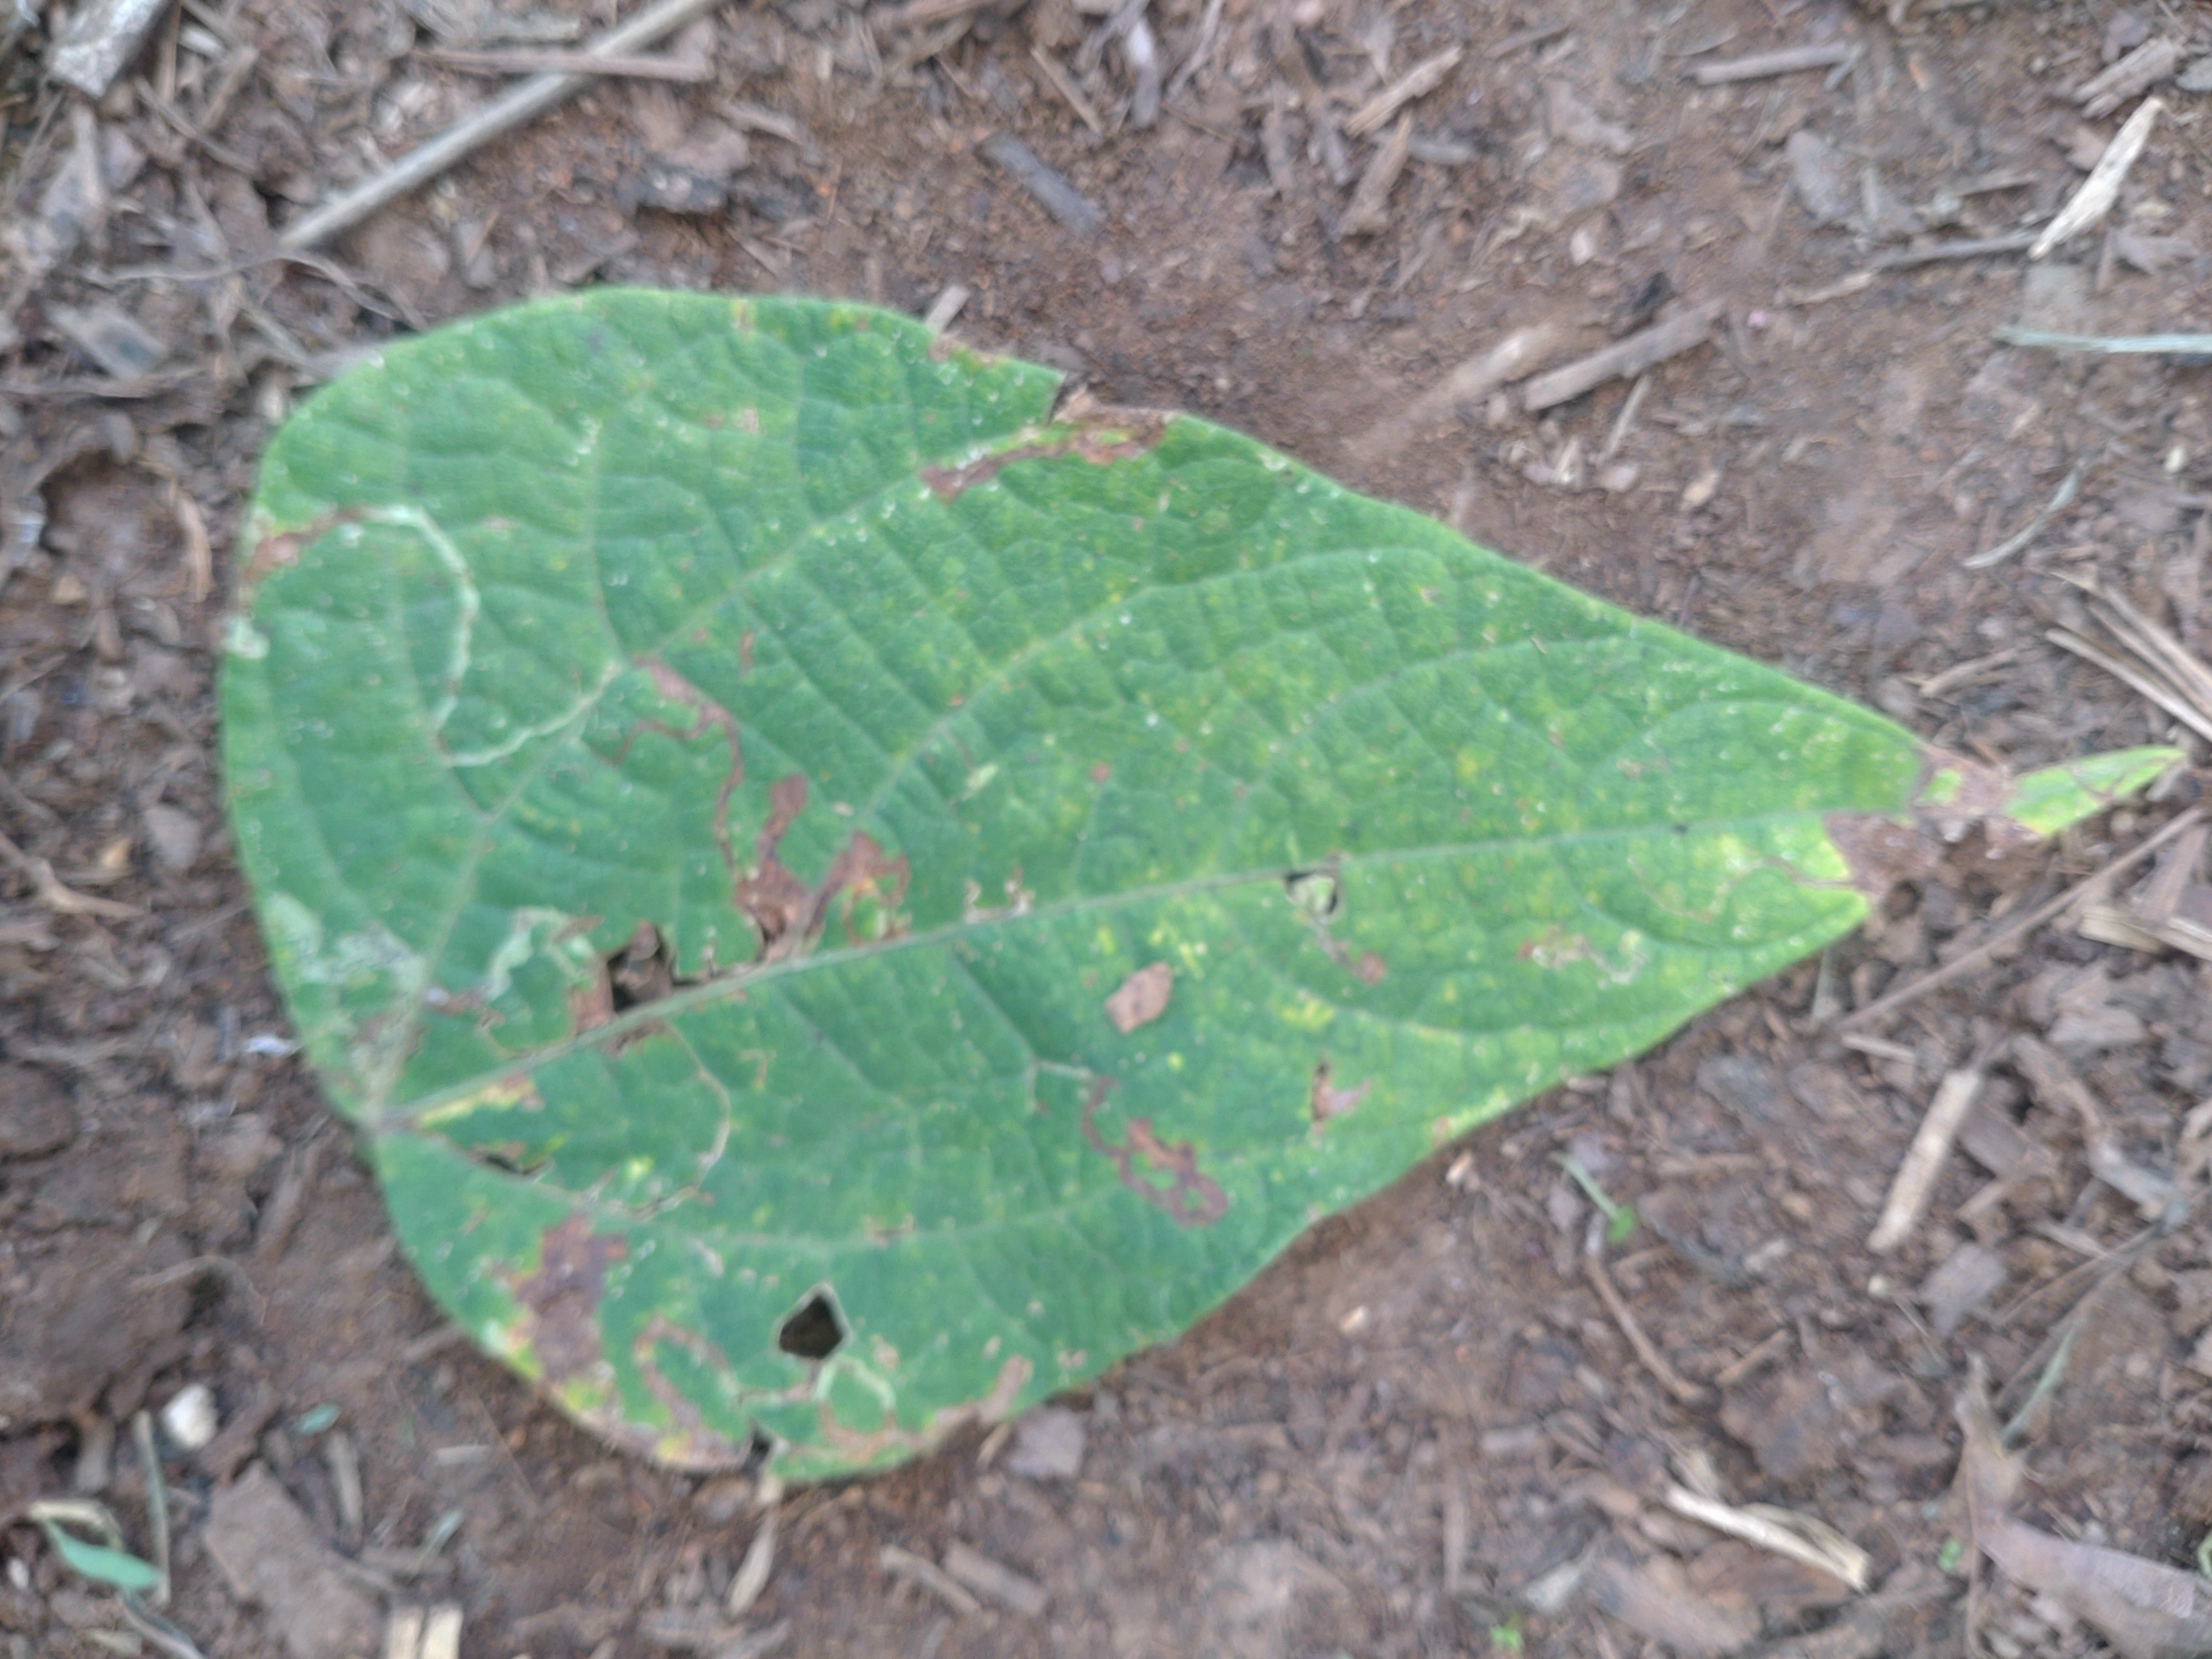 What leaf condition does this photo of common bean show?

anthracnose
